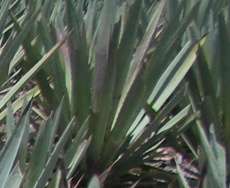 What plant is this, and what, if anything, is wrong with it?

agave, spotted
